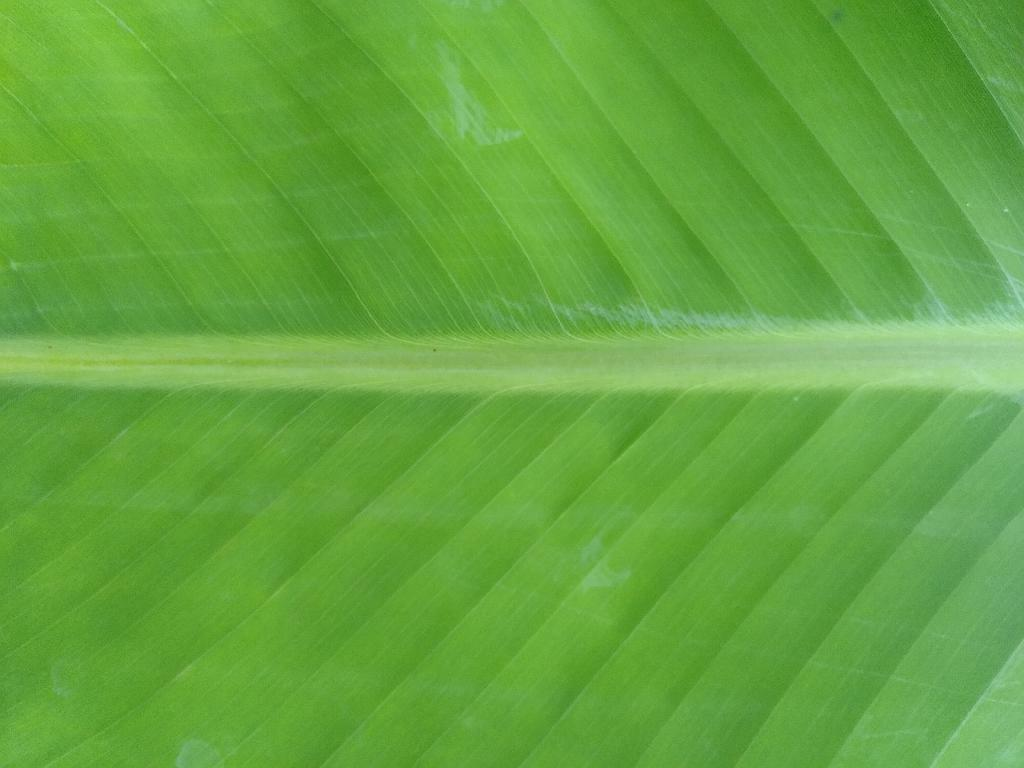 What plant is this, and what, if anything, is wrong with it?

banana, healthy
